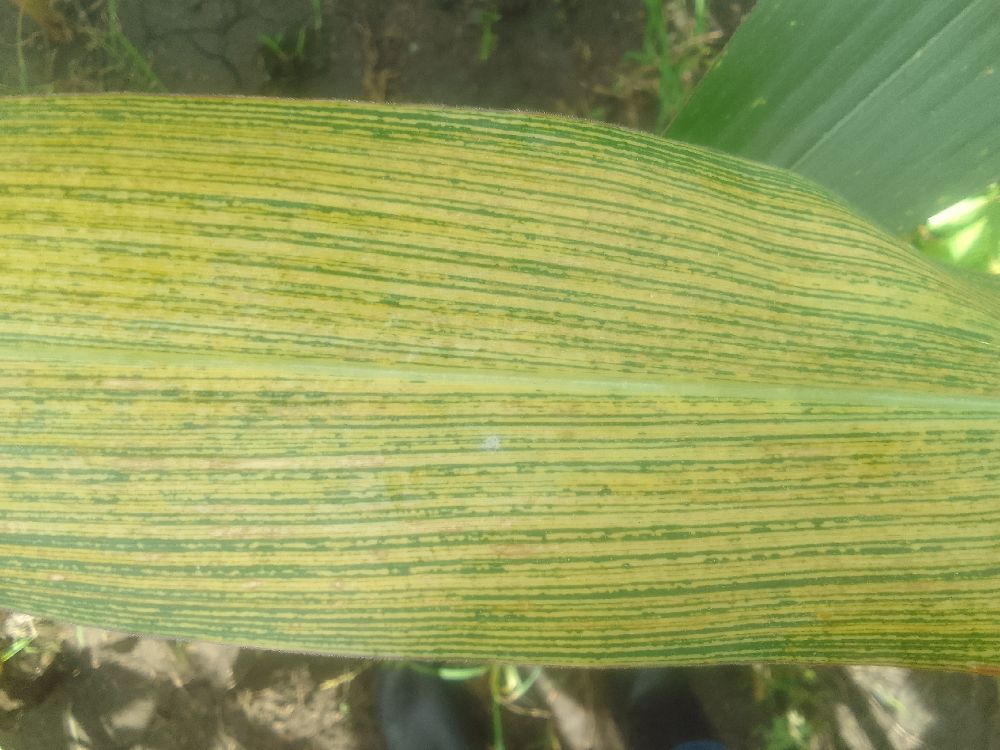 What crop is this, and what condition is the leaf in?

maize, maize streak virus
